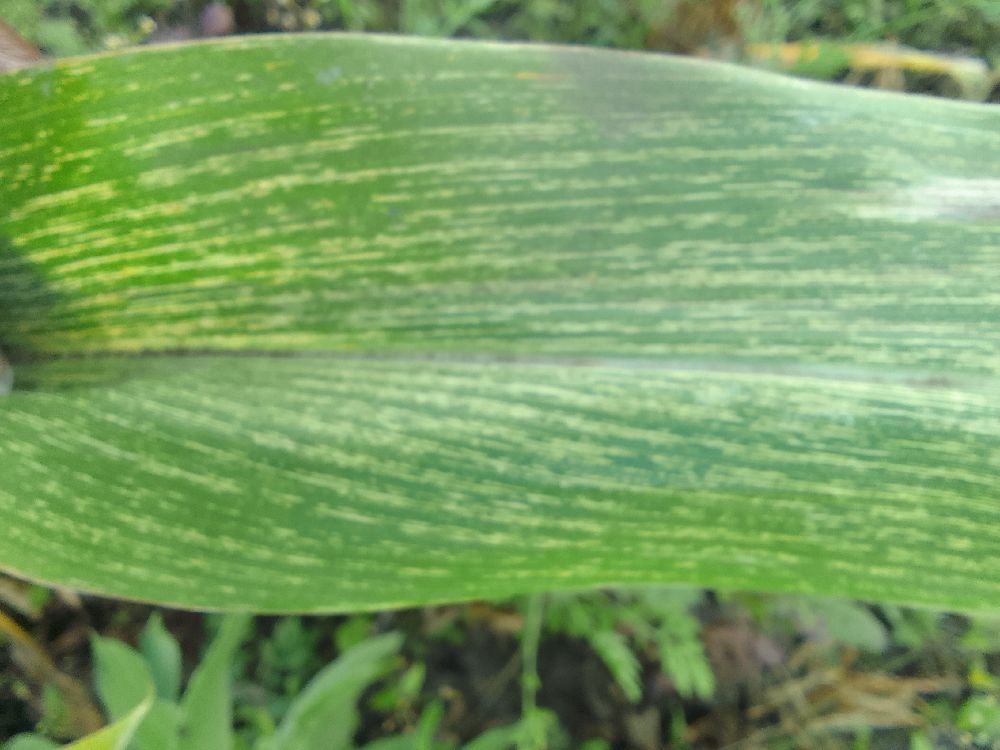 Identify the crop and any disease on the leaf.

maize, maize streak virus
